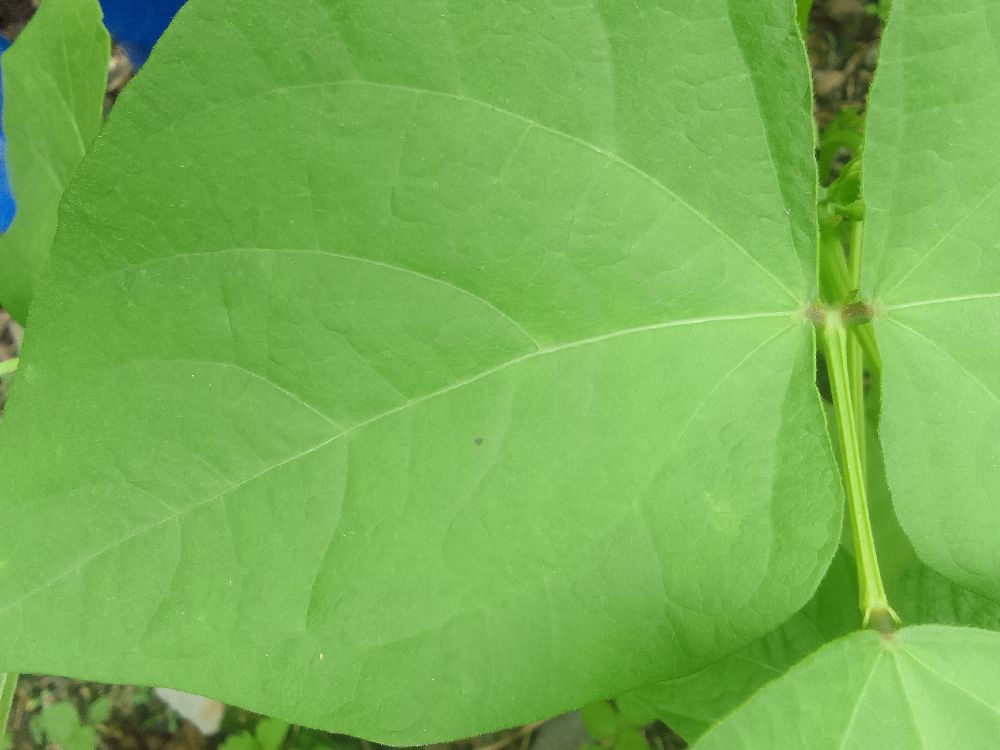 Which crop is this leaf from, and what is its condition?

common bean, healthy
